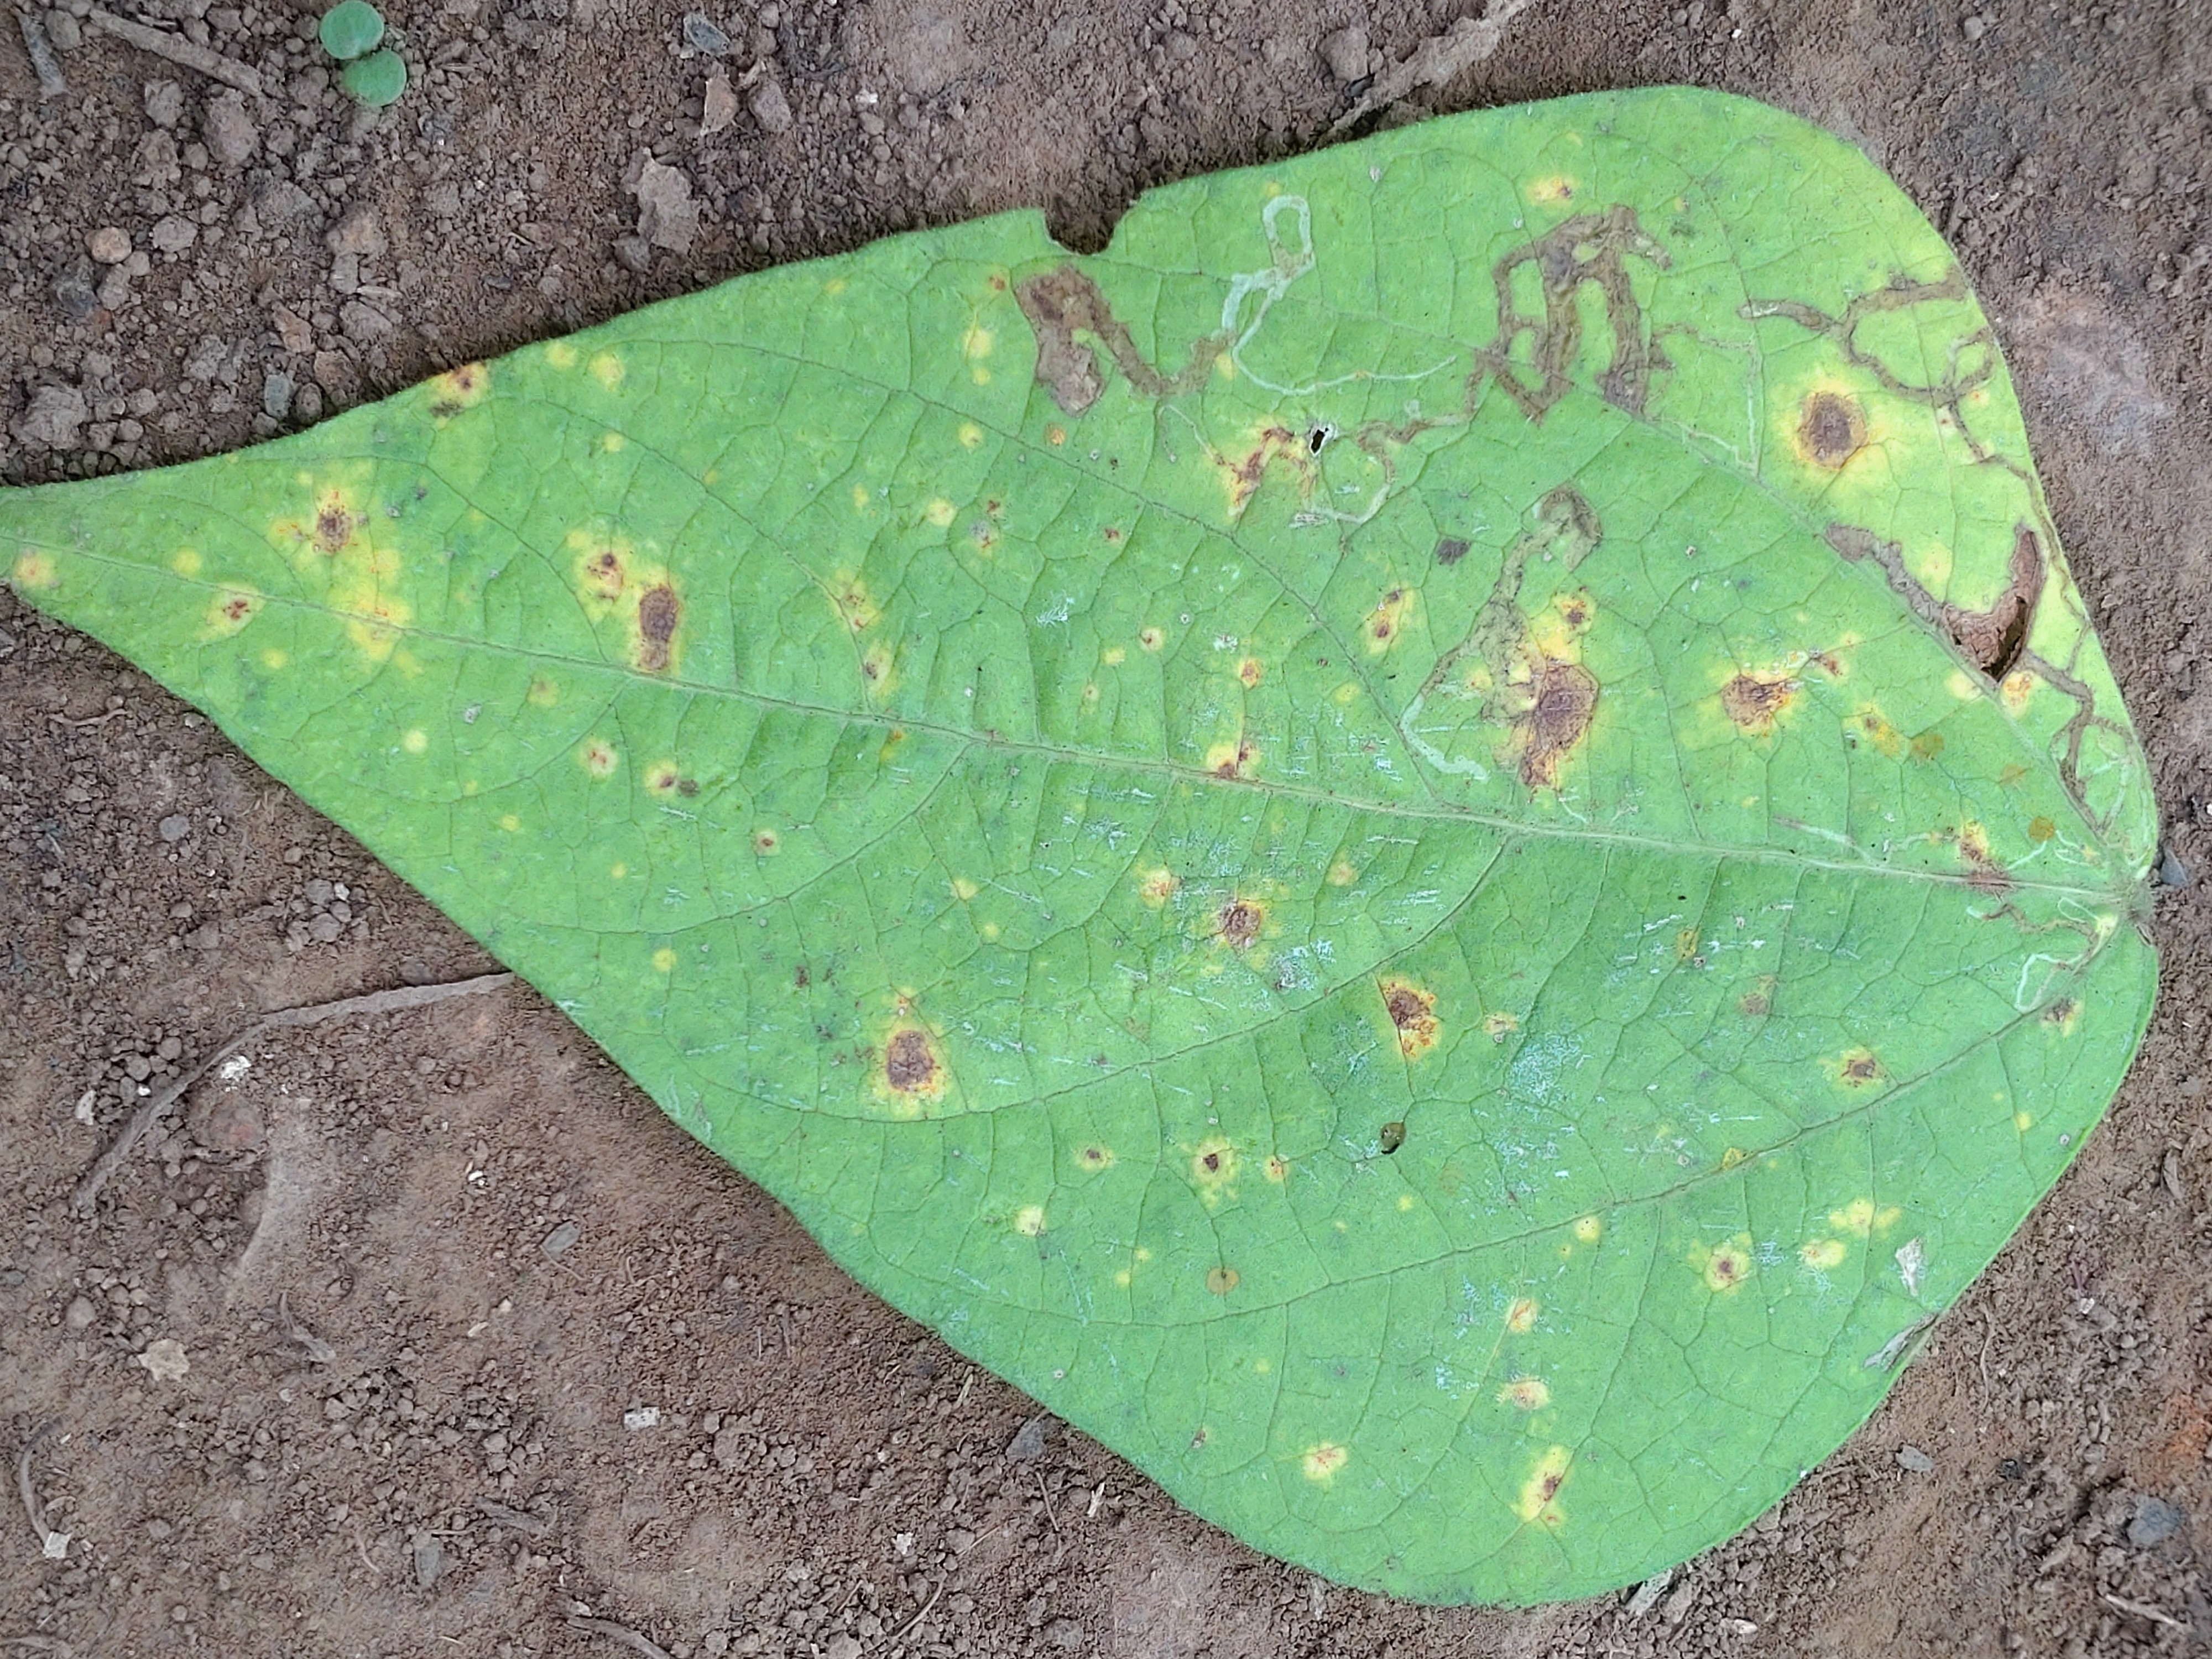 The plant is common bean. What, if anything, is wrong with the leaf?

rust
